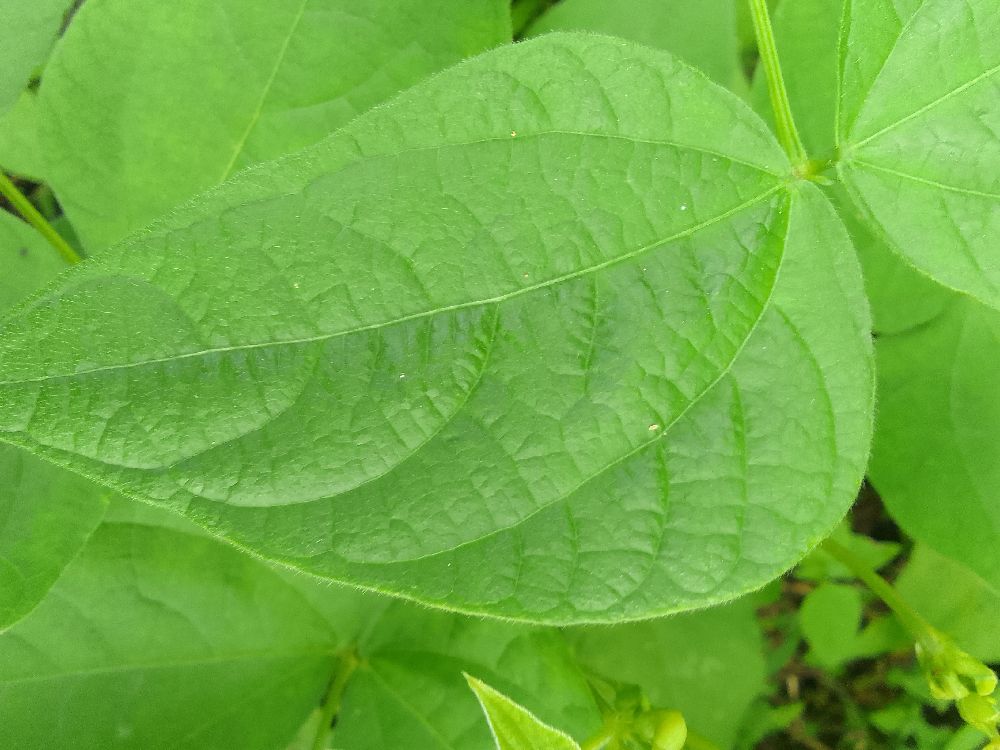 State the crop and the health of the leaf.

common bean, healthy
